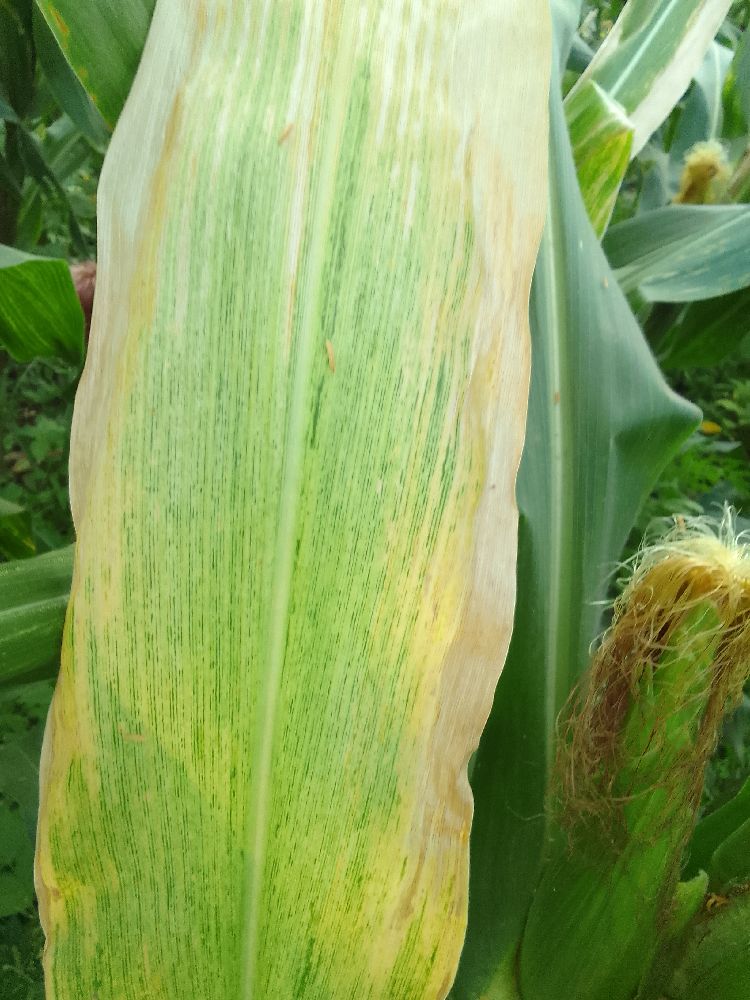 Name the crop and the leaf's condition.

maize, maize lethal necrosis
